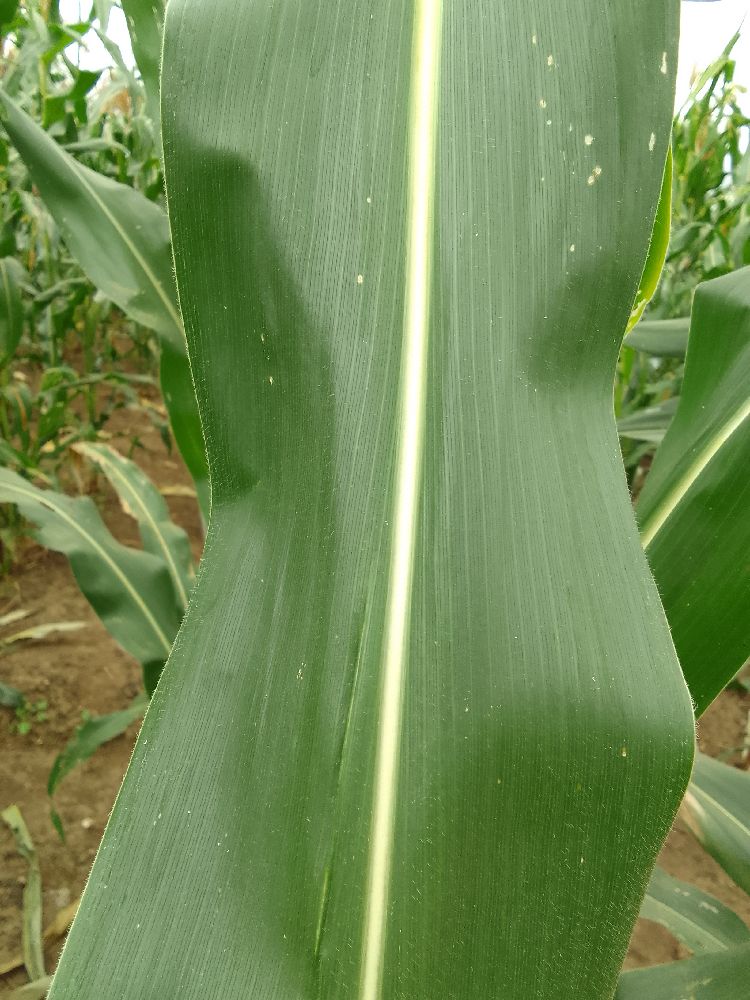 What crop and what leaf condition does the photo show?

maize, healthy
